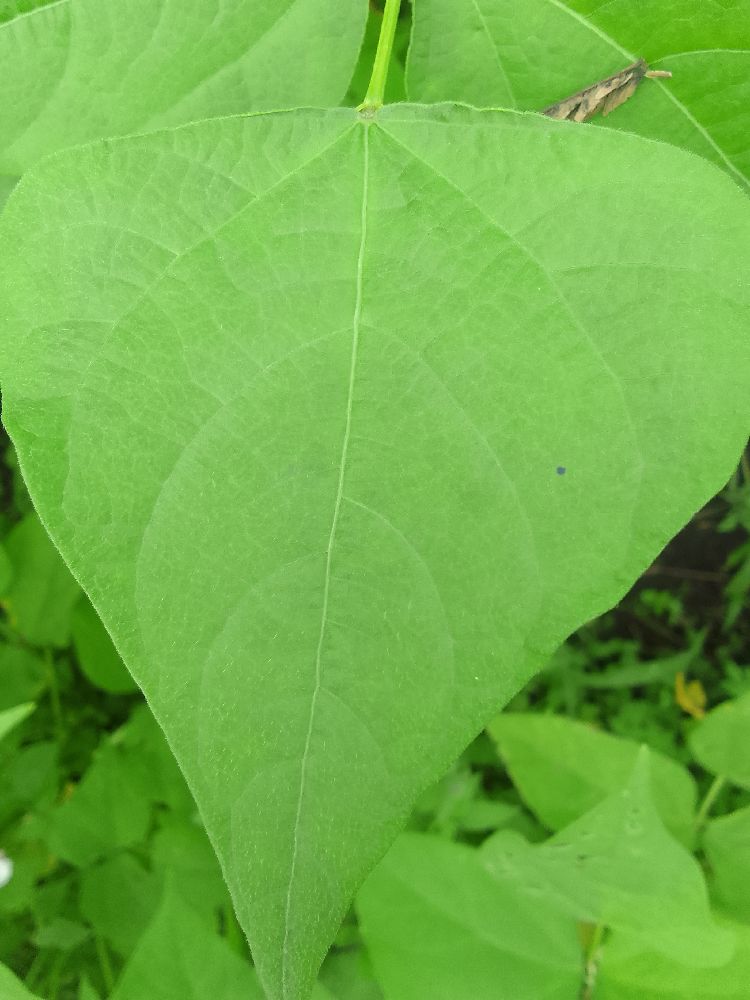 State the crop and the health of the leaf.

common bean, healthy
